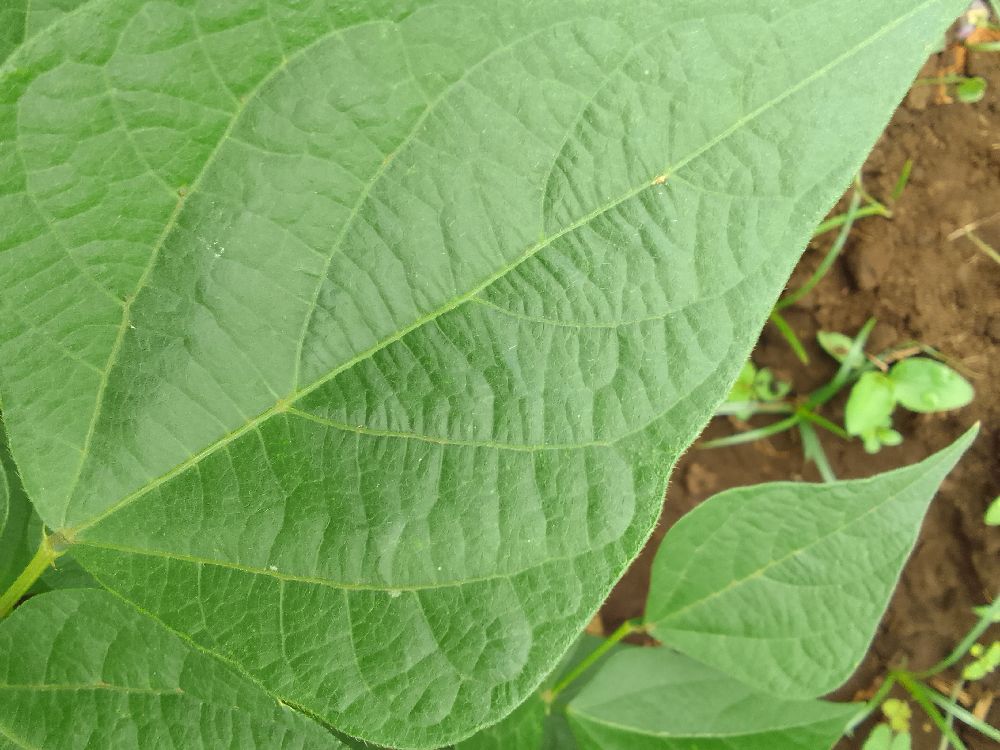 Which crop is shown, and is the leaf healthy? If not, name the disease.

common bean, healthy
